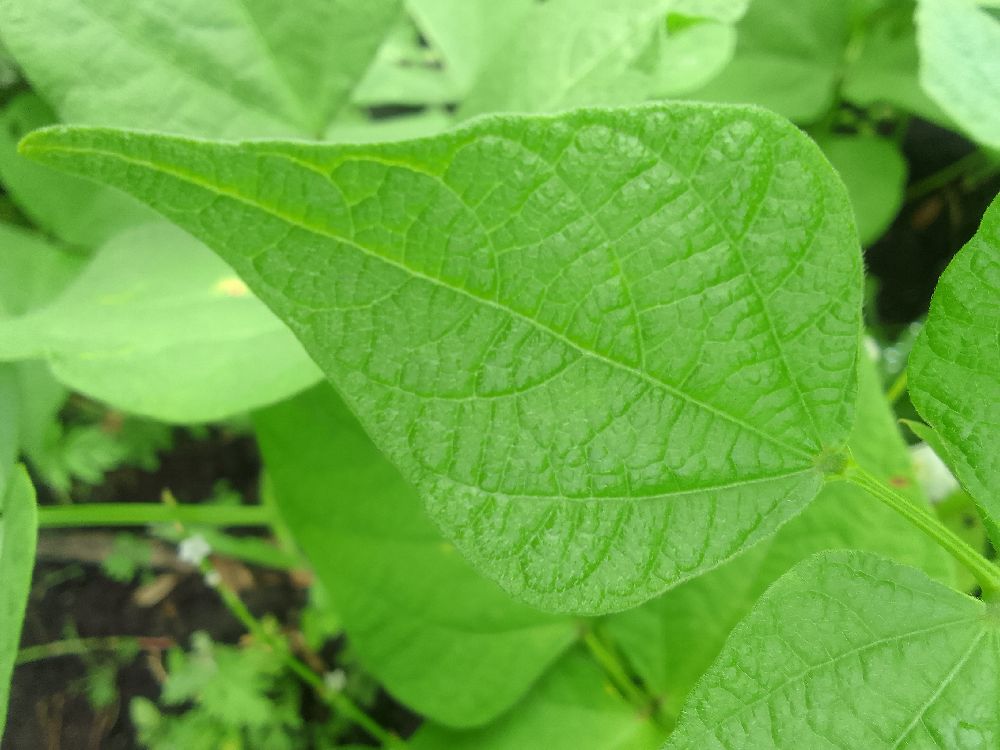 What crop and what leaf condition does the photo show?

common bean, healthy
